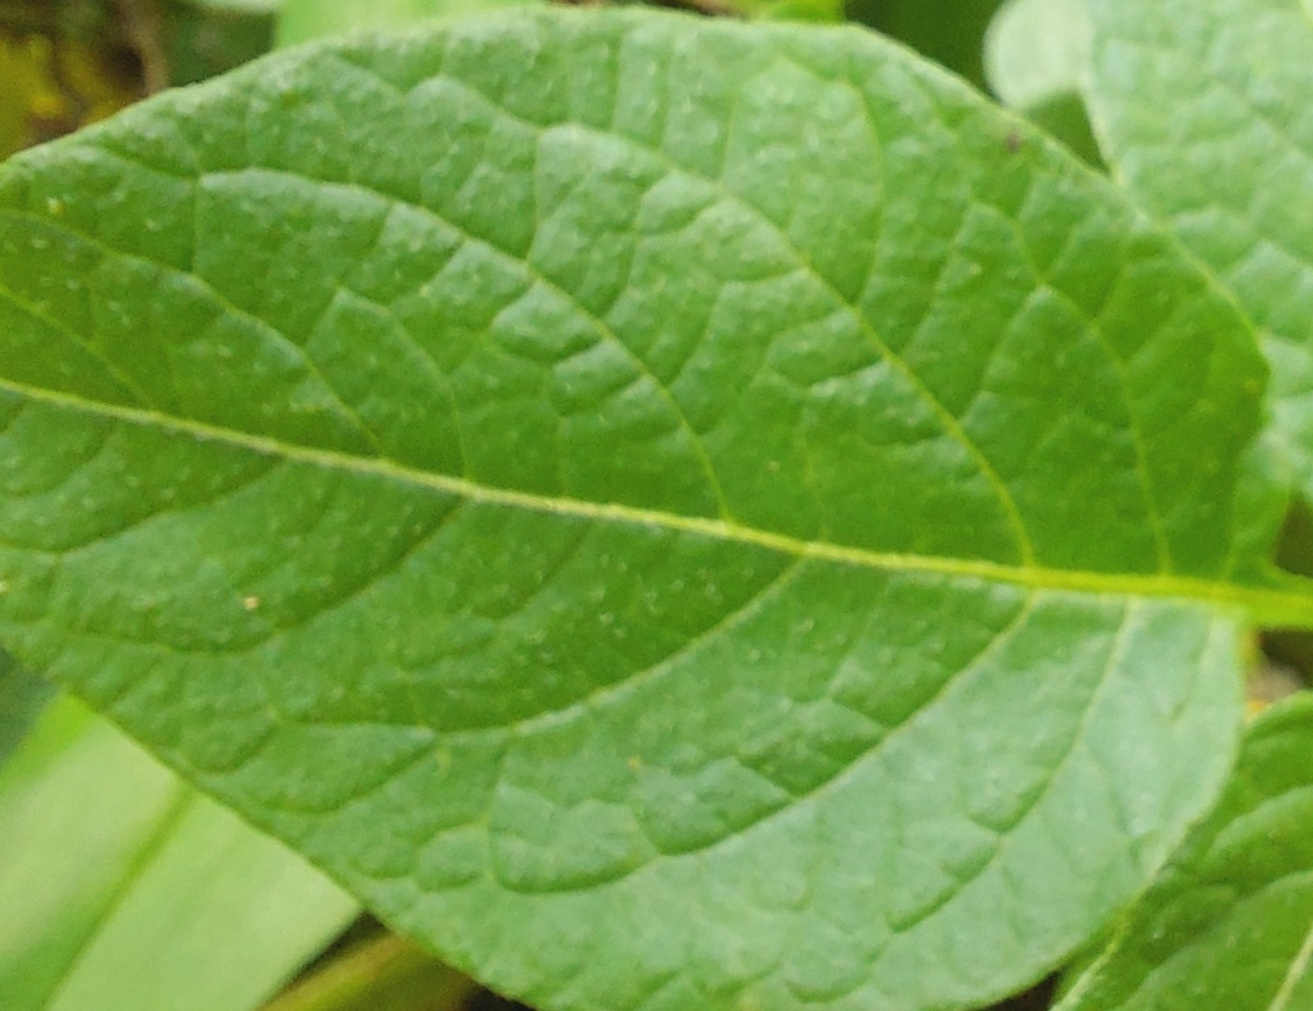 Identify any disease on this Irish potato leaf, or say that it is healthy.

healthy
